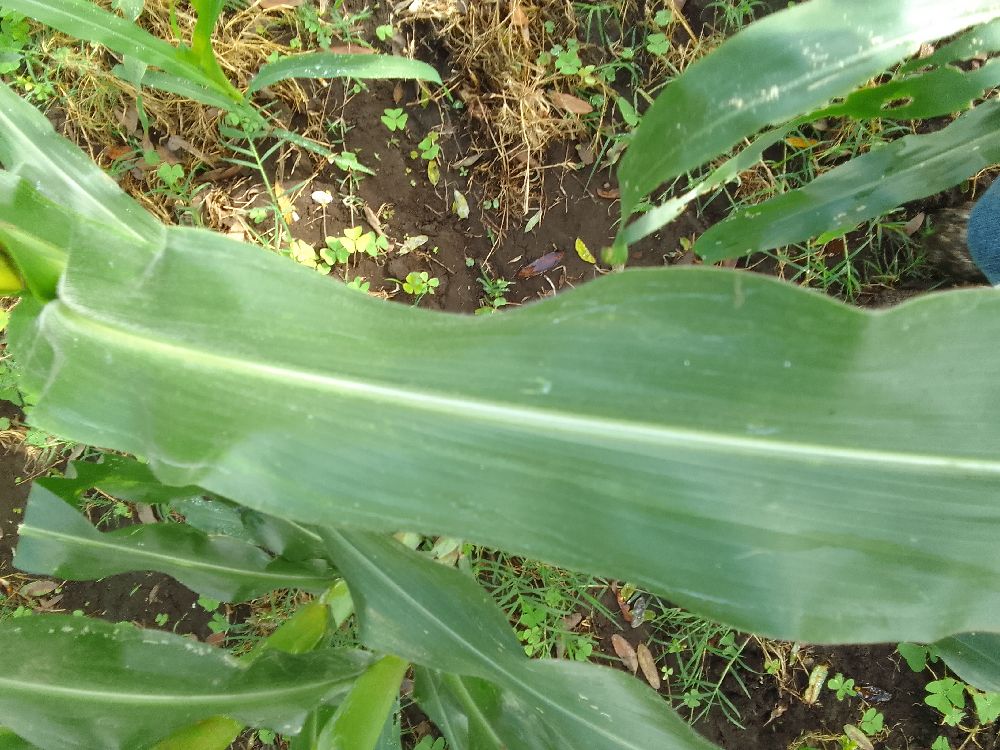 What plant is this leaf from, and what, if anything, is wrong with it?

maize, healthy
